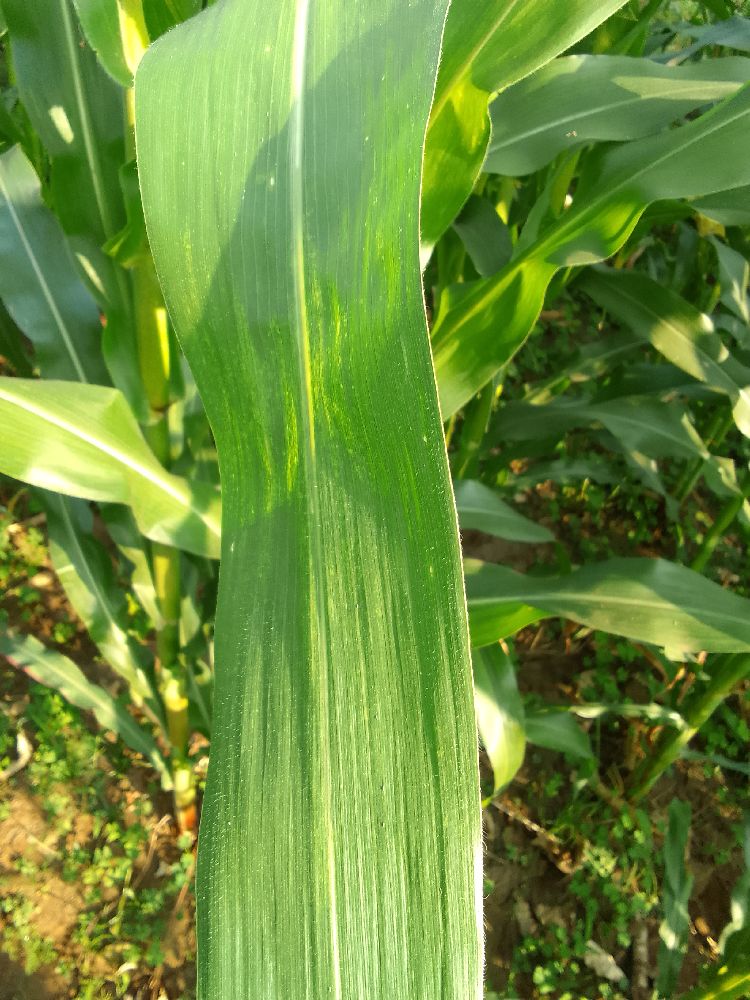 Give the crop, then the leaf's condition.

maize, healthy
